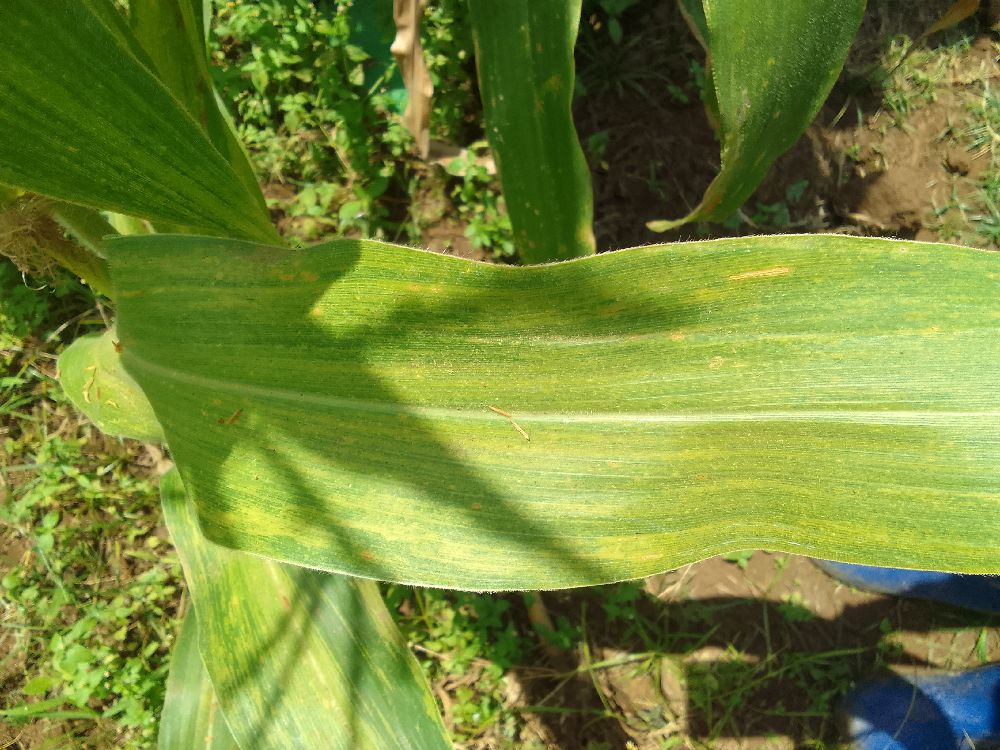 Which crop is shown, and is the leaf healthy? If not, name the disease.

maize, maize lethal necrosis
